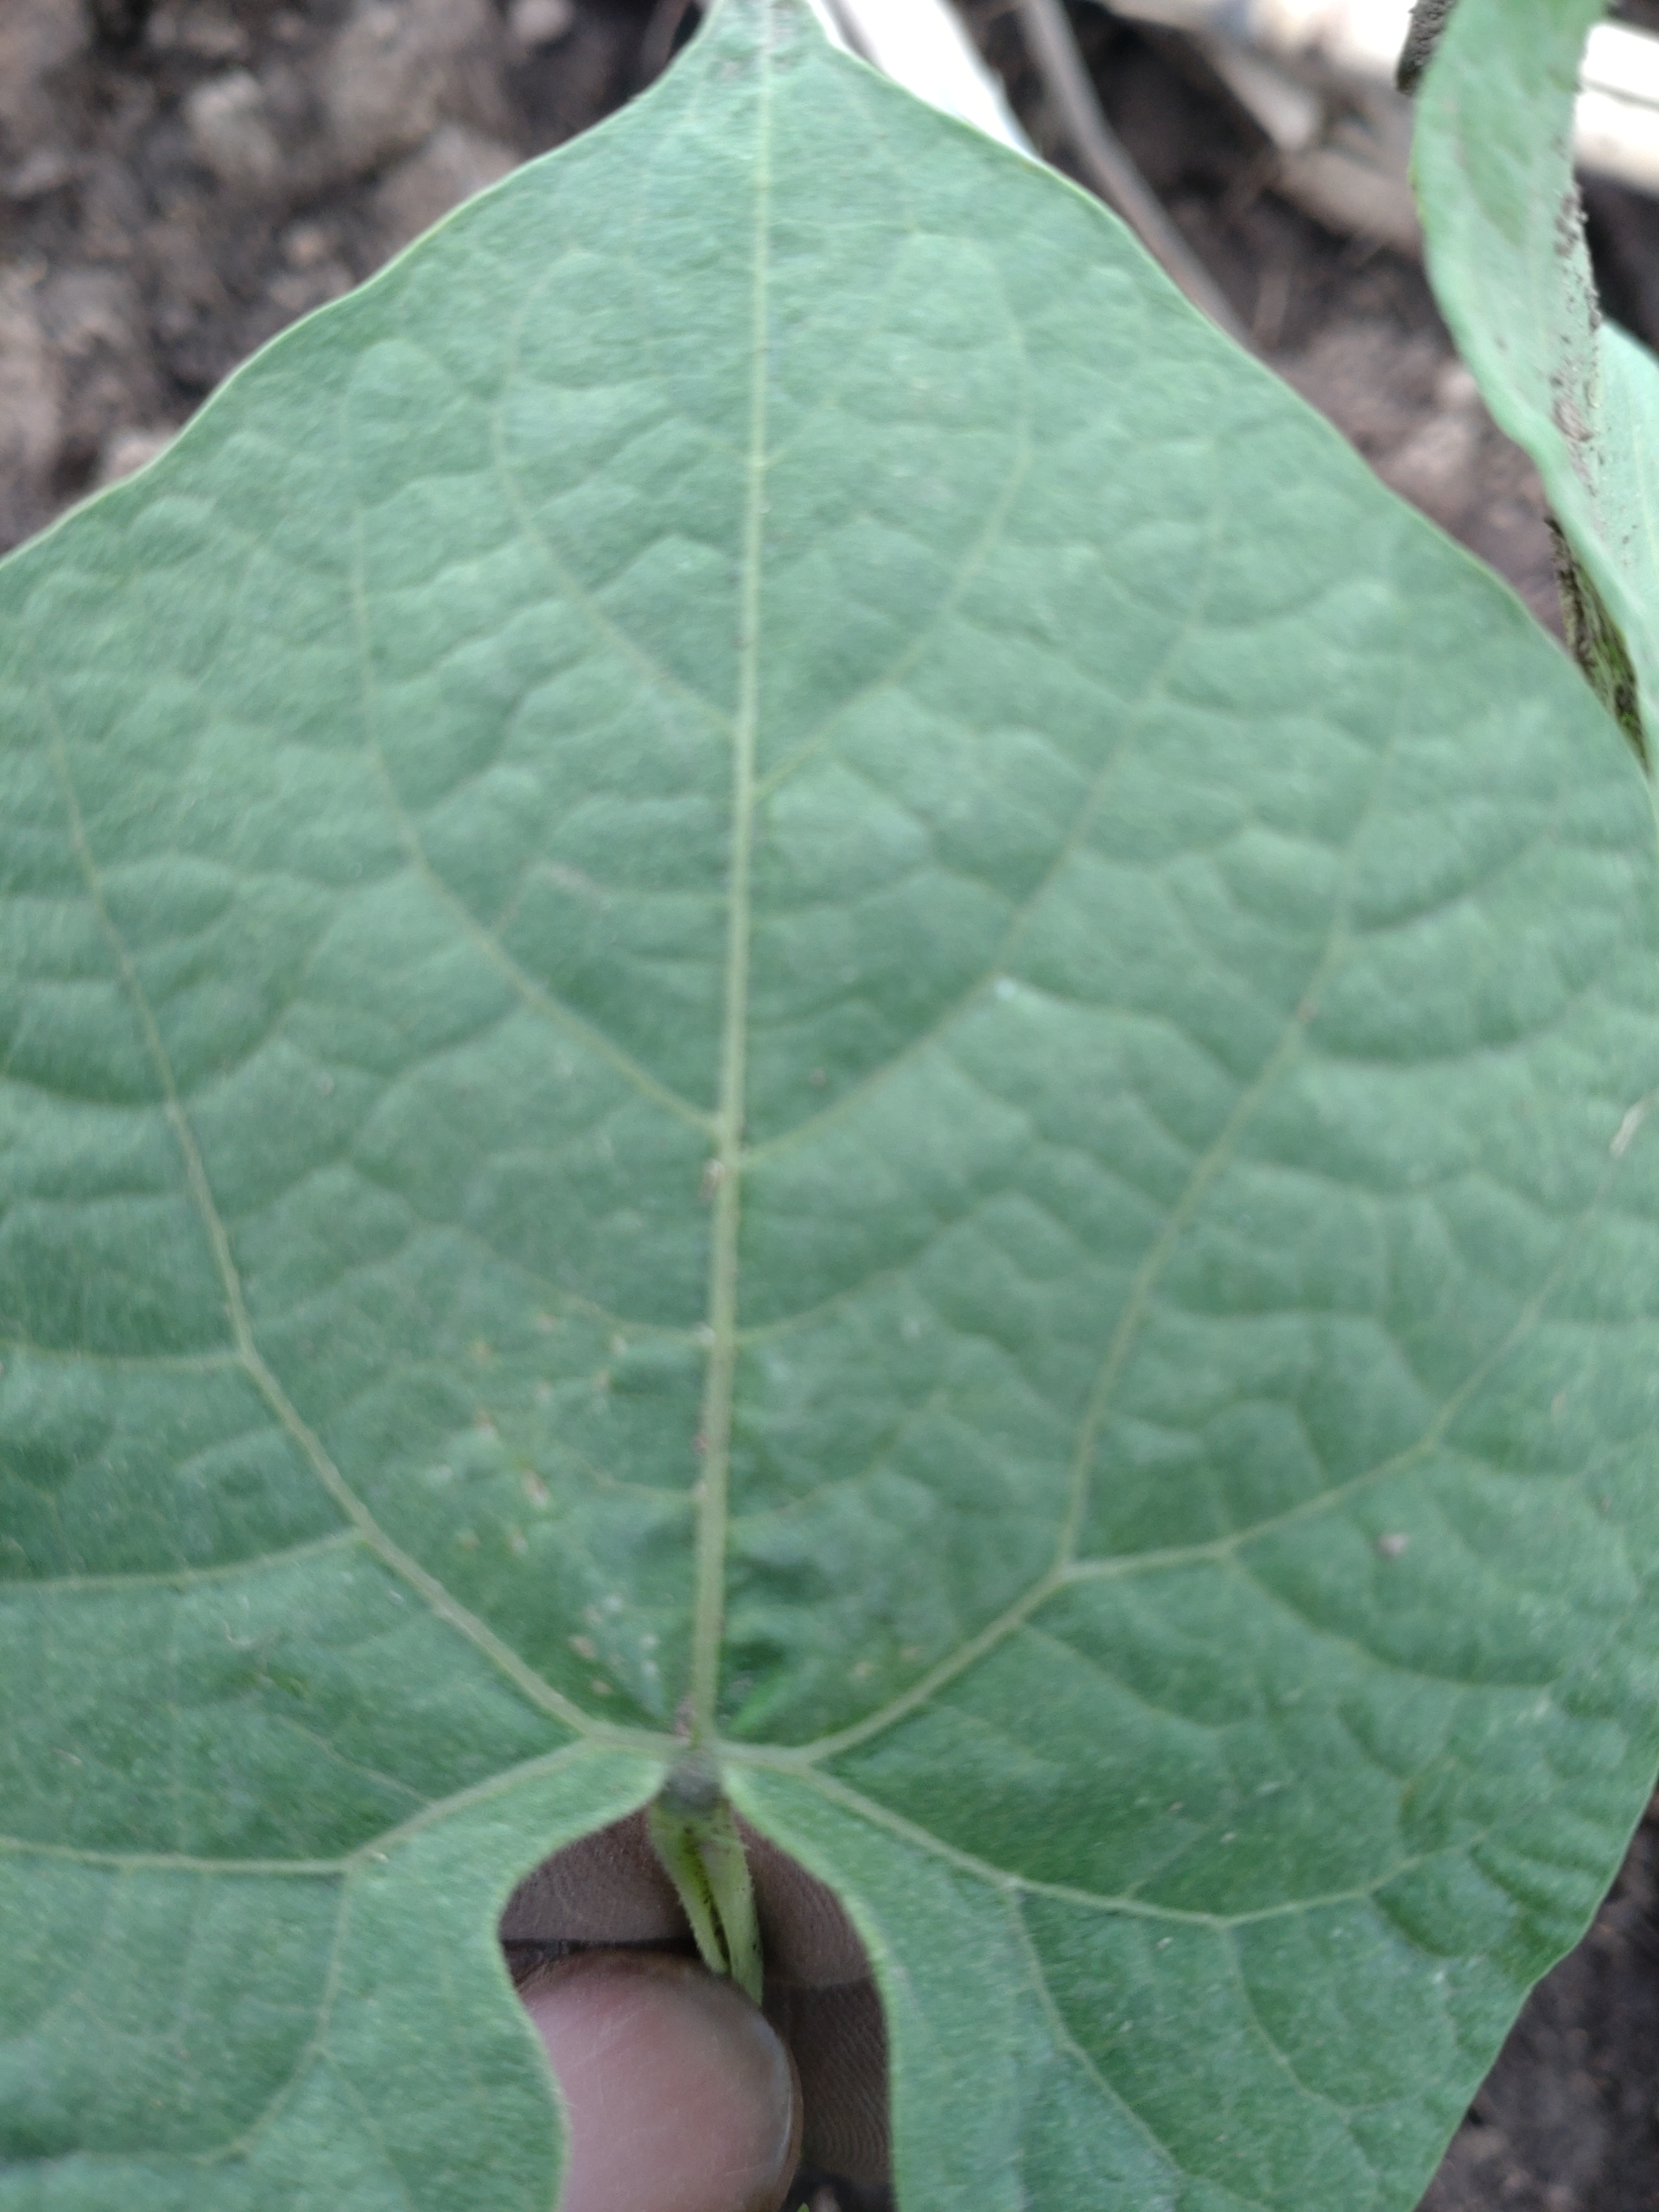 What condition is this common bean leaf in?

healthy
